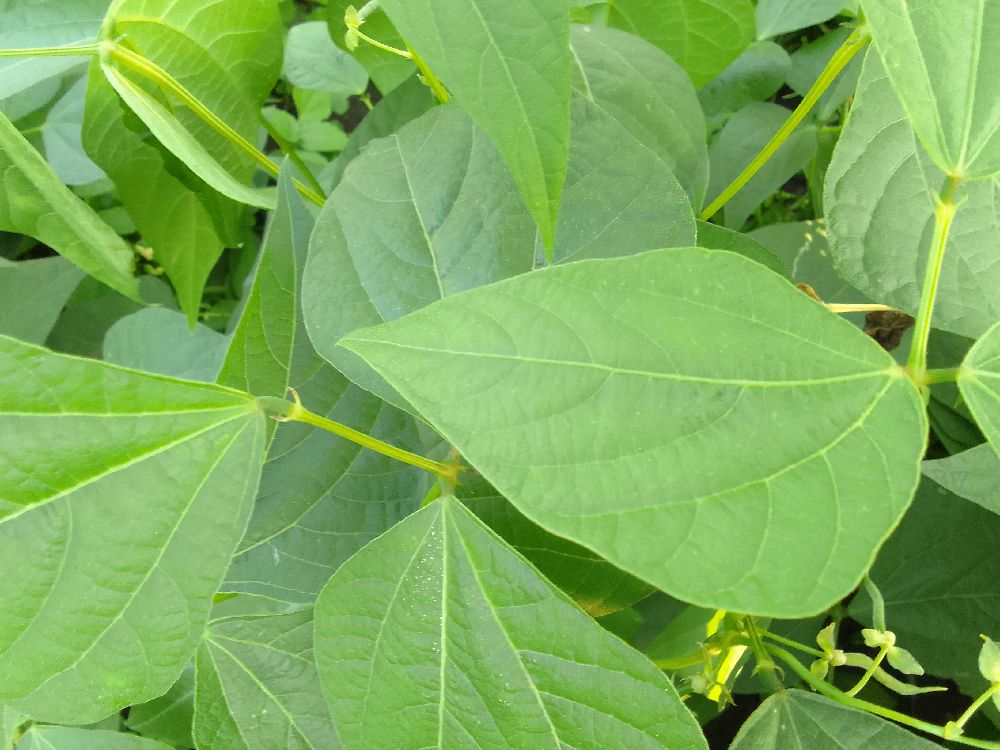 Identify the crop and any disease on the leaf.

common bean, healthy
